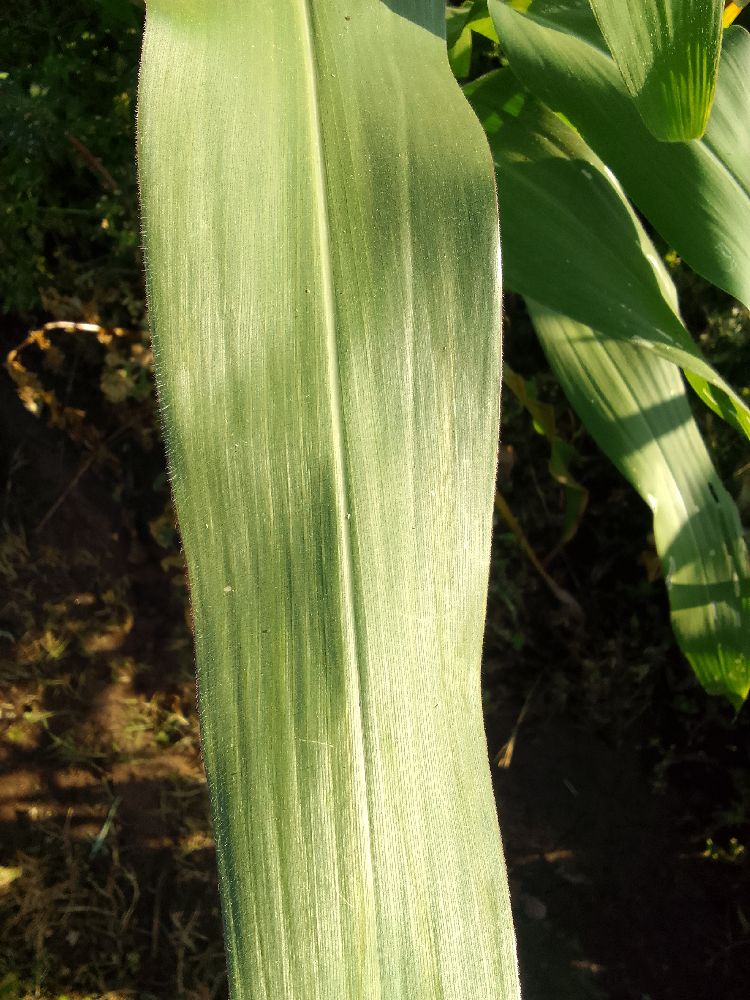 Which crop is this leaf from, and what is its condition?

maize, healthy
